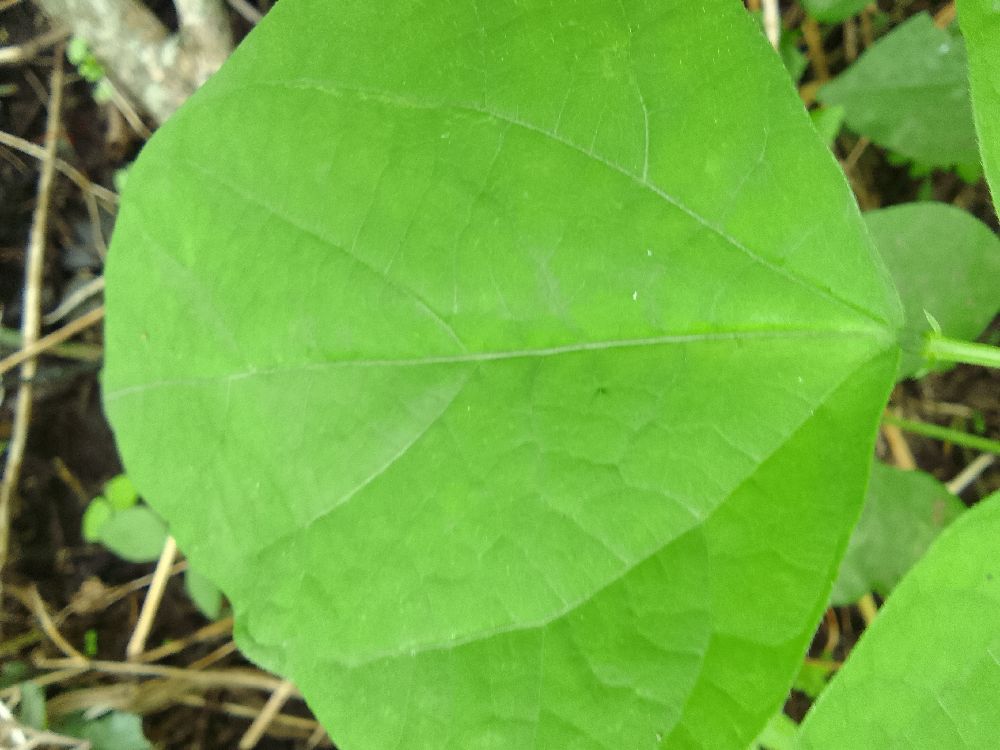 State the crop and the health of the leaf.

common bean, healthy
